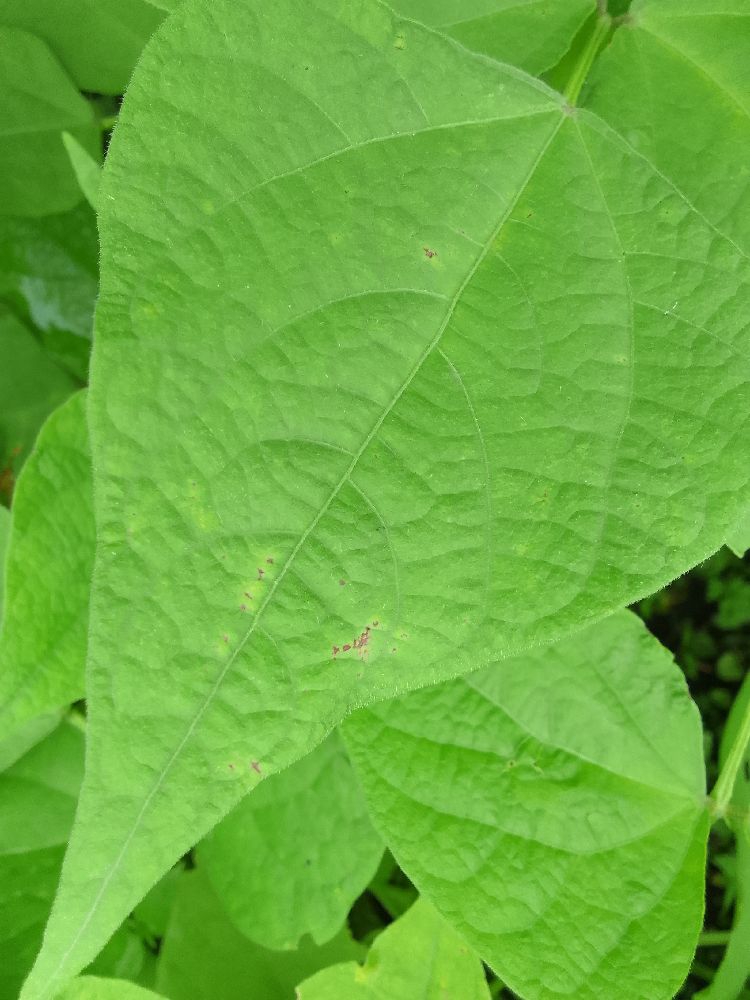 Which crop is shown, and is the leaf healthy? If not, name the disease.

common bean, healthy
